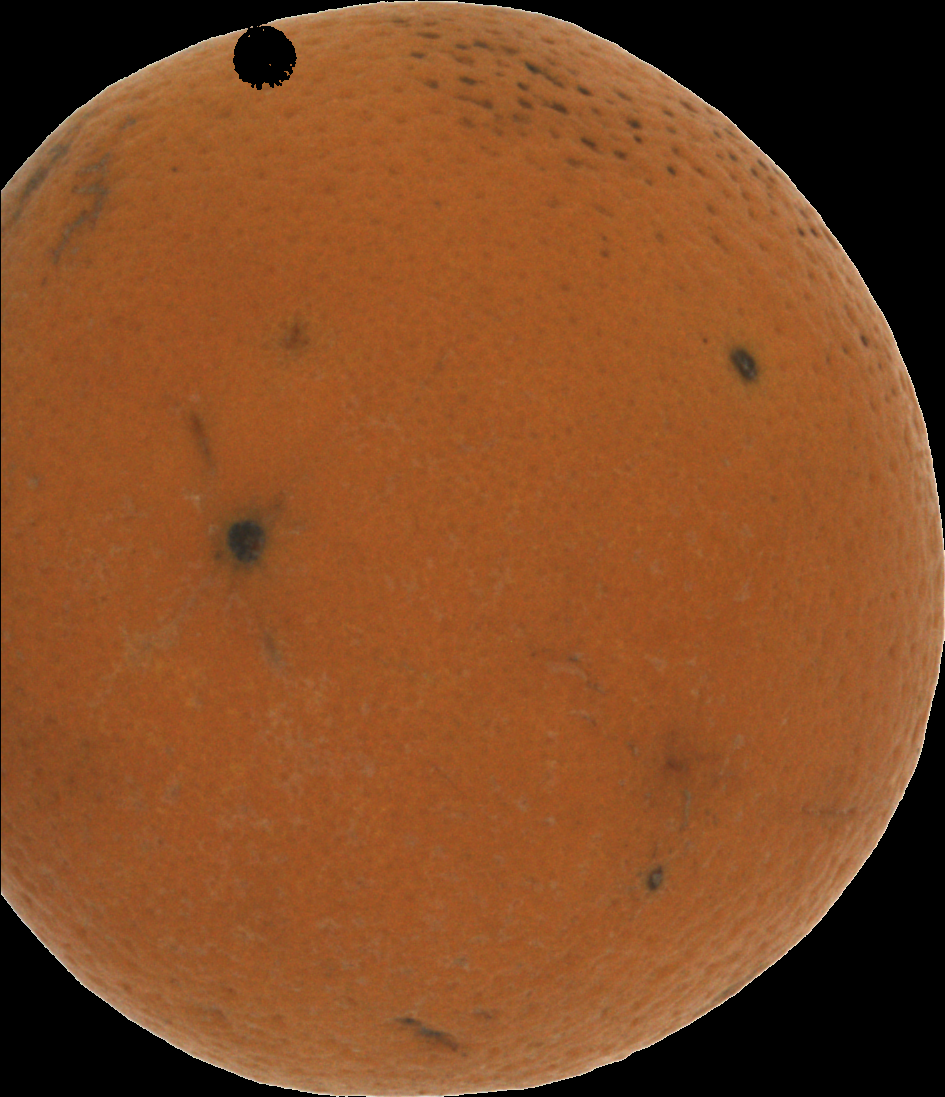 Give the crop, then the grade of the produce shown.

orange, bad
